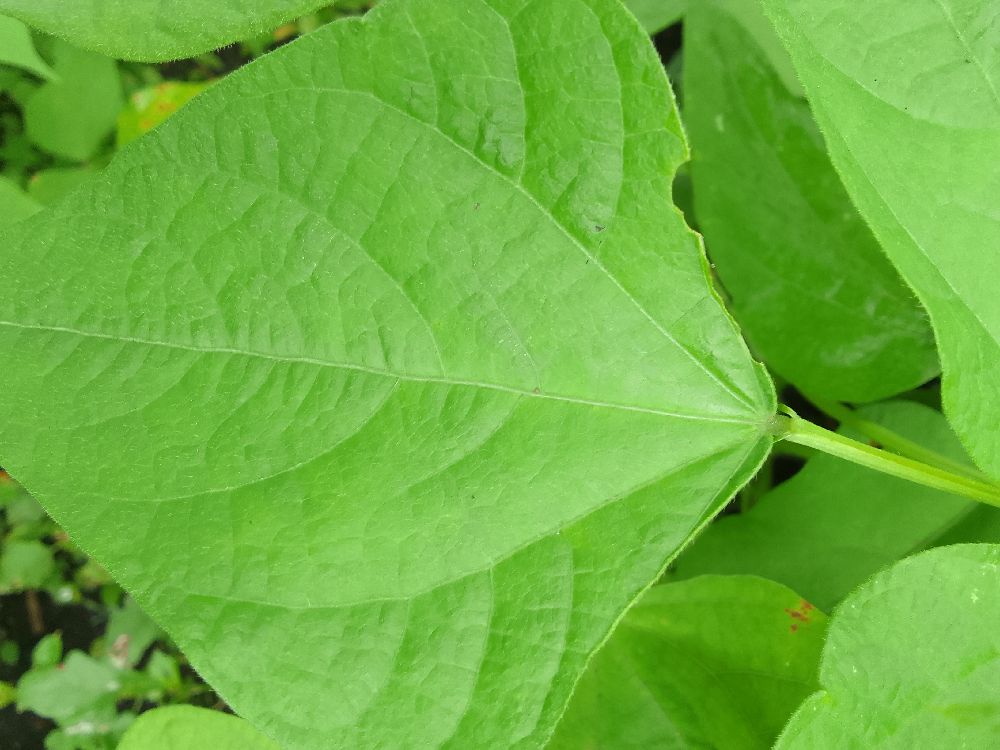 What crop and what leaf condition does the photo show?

common bean, healthy
